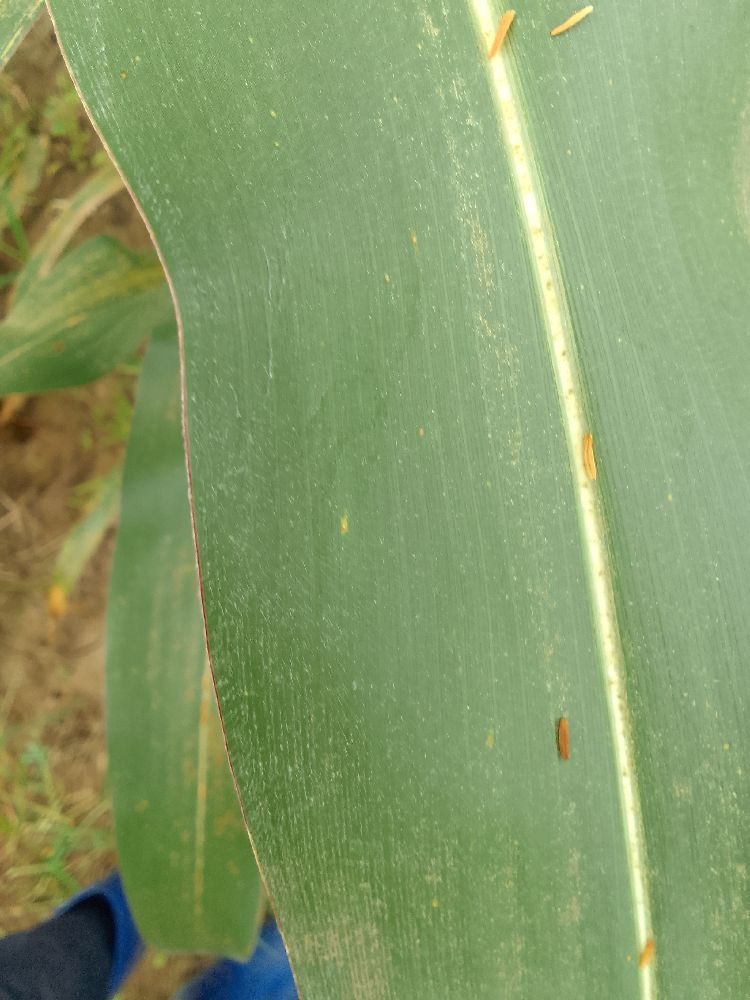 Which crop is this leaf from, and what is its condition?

maize, healthy
